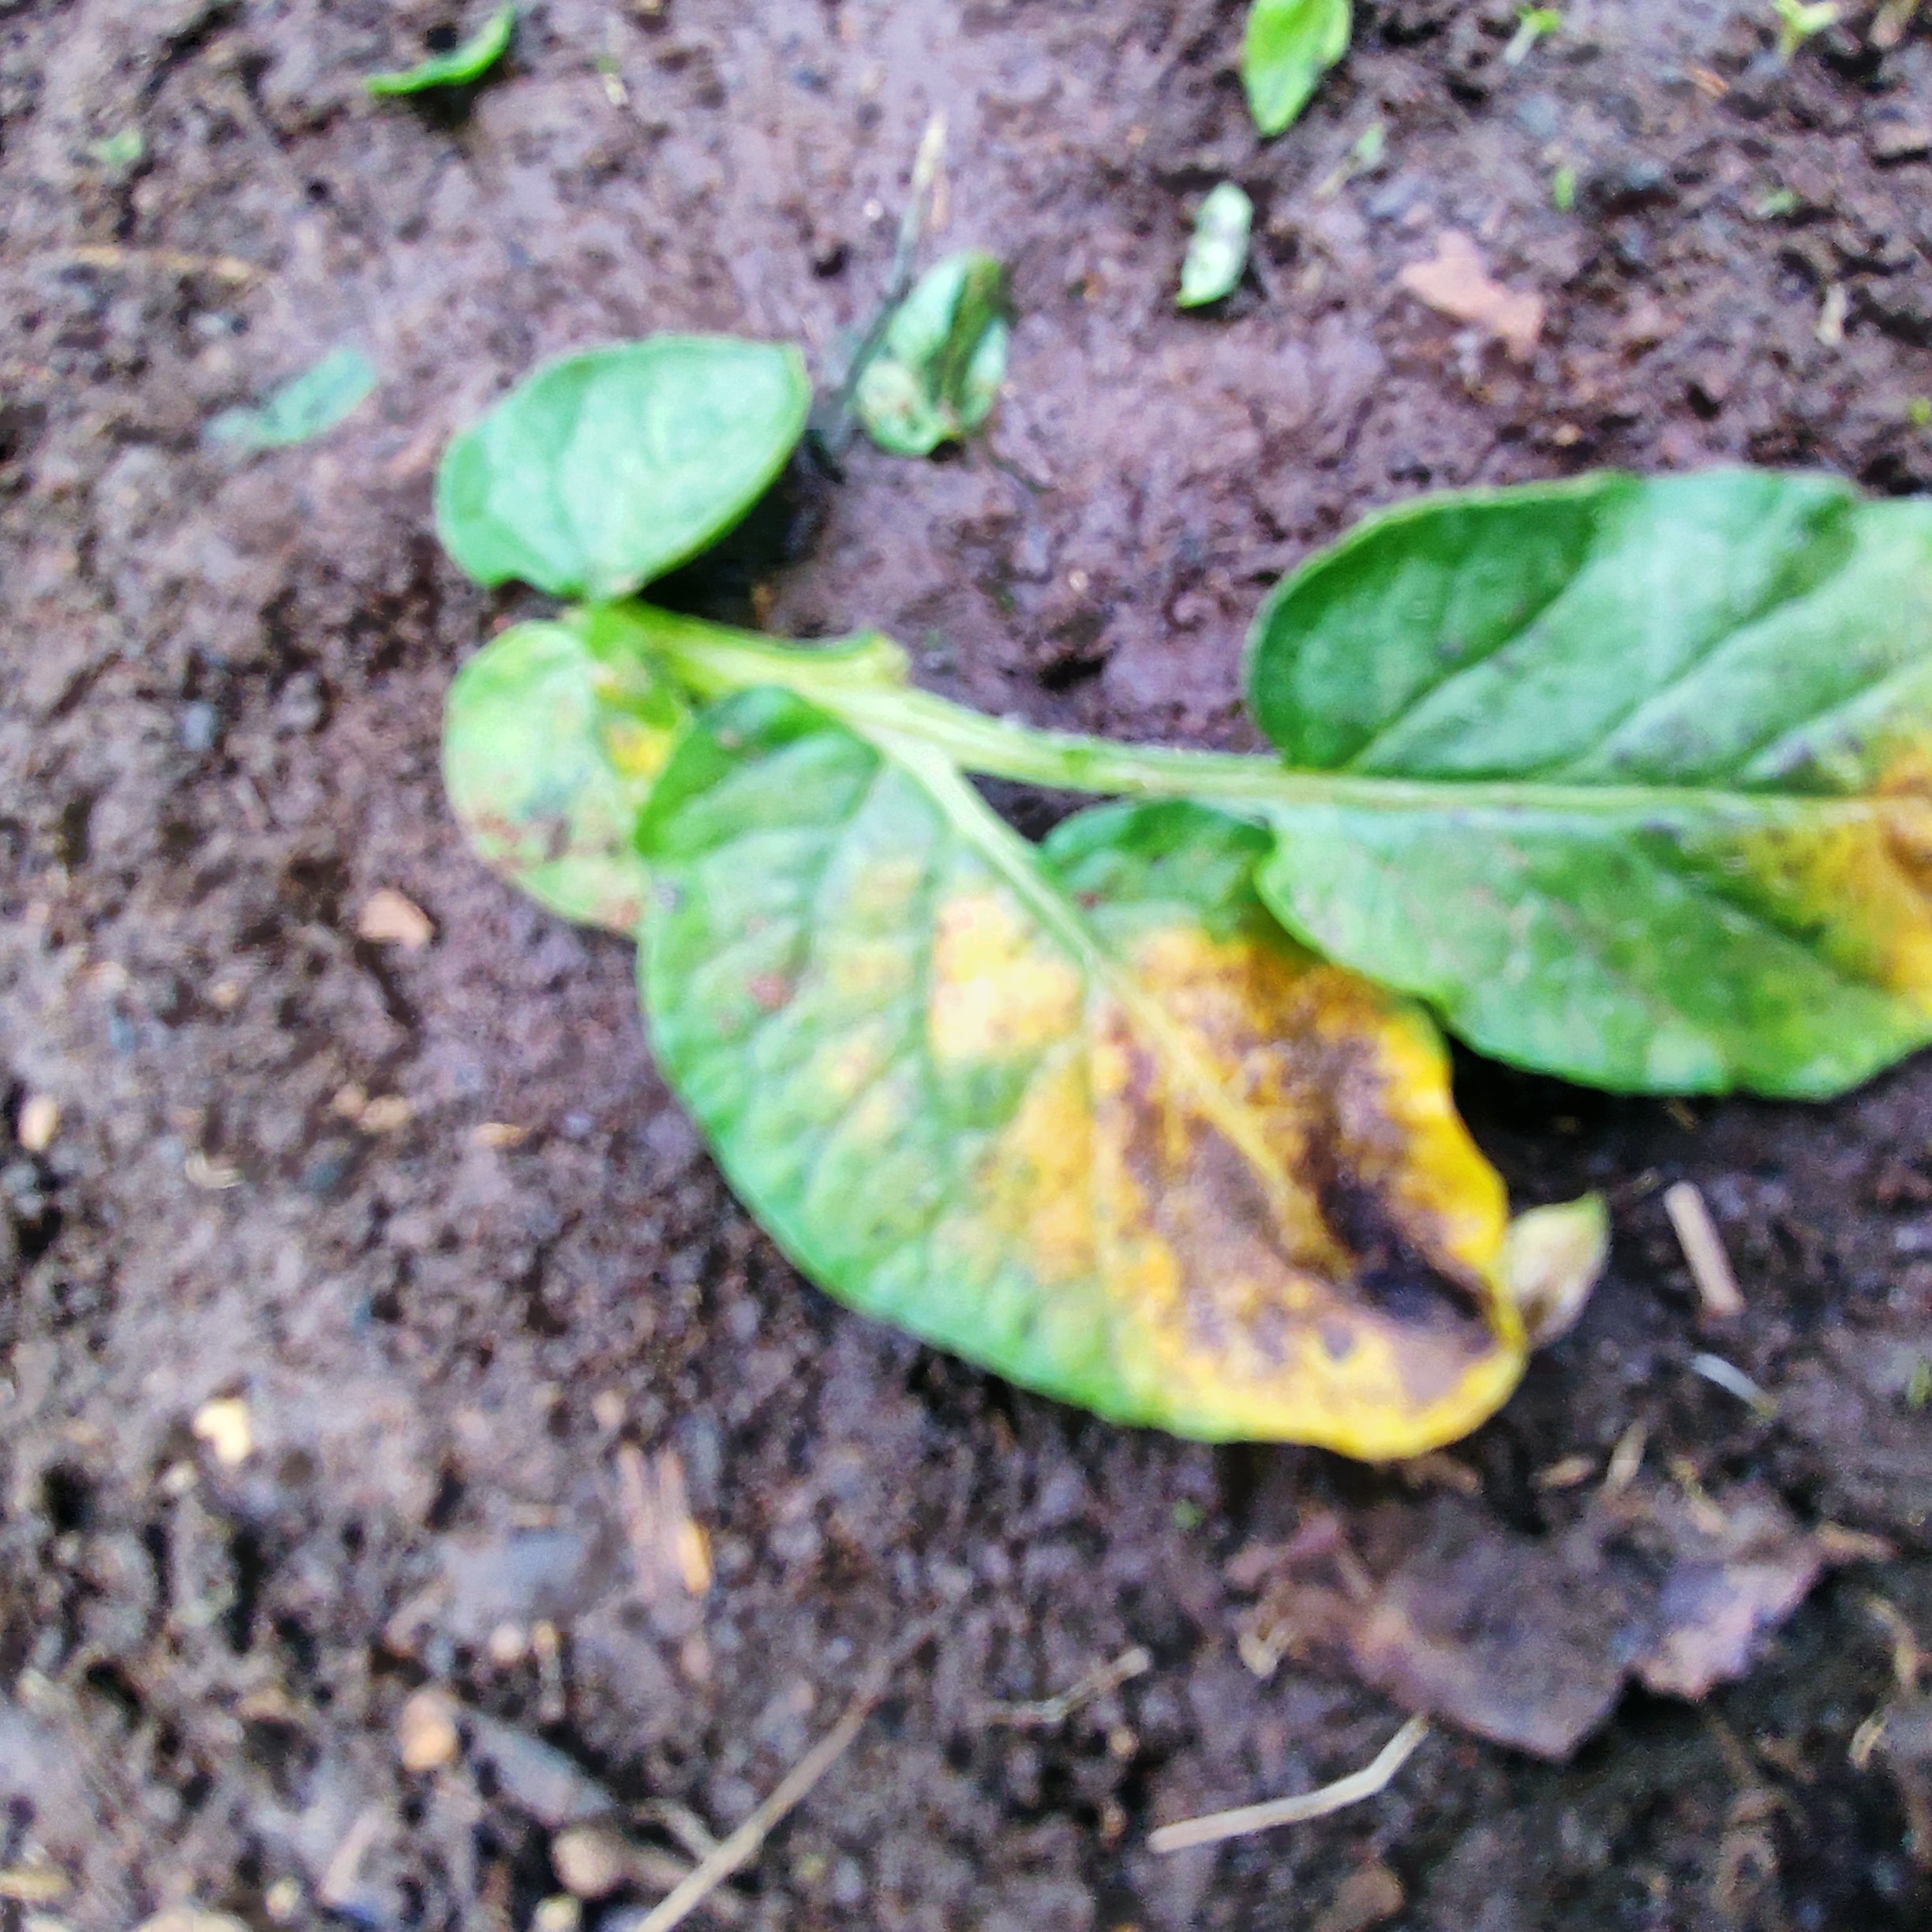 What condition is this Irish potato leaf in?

late blight
